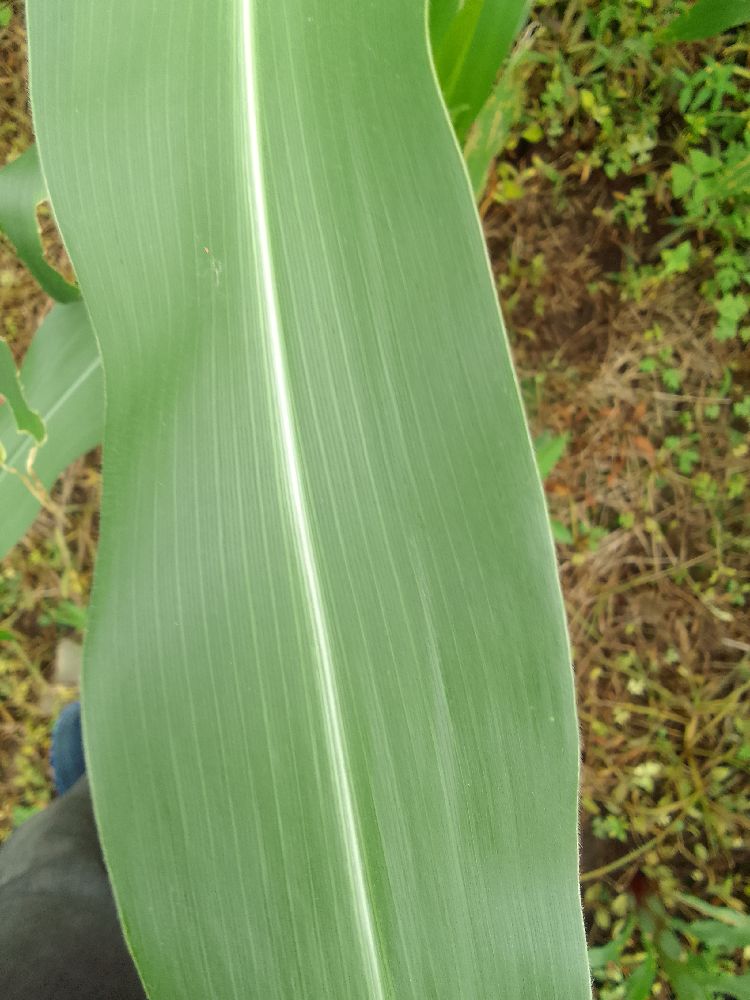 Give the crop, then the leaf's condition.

maize, healthy
